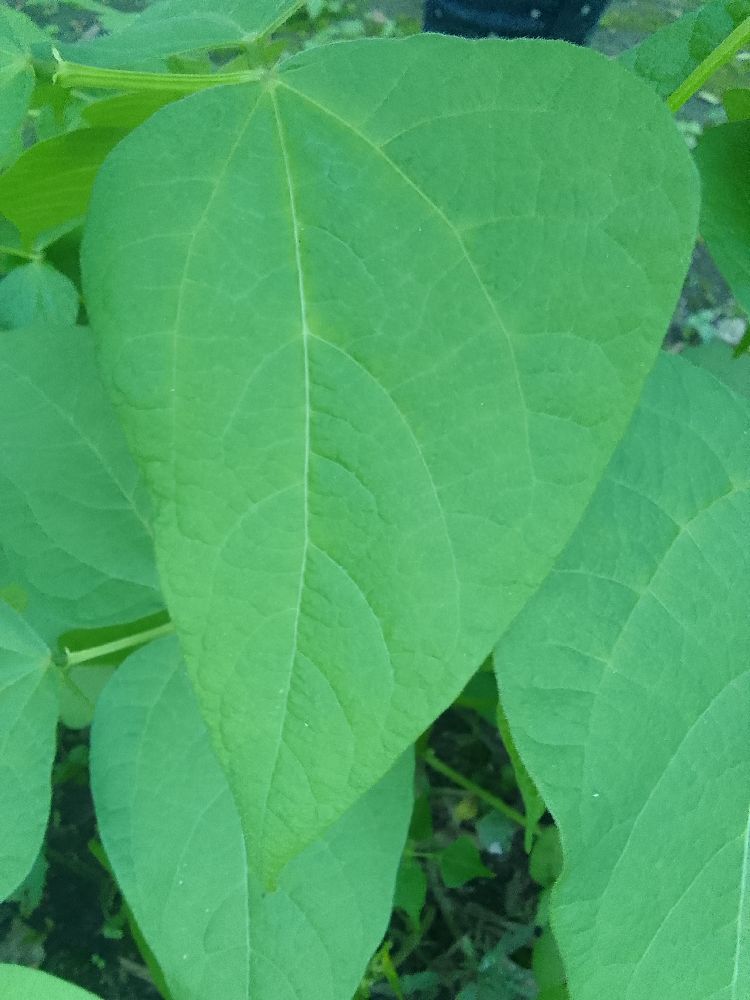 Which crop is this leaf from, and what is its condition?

common bean, healthy
